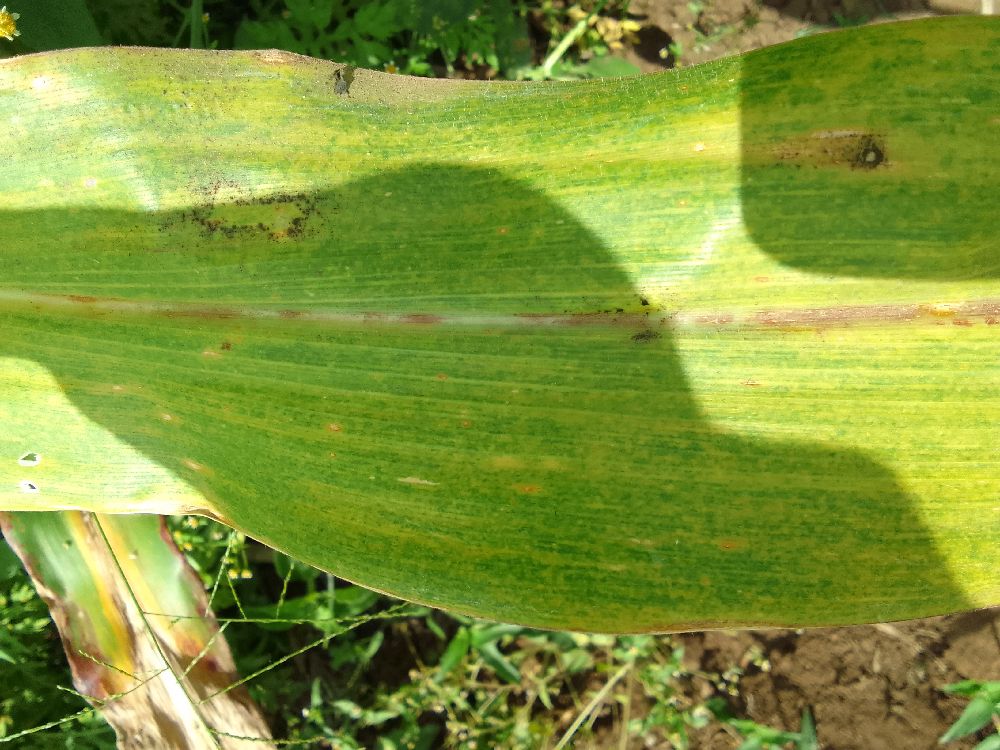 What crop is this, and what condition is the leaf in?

maize, maize lethal necrosis
